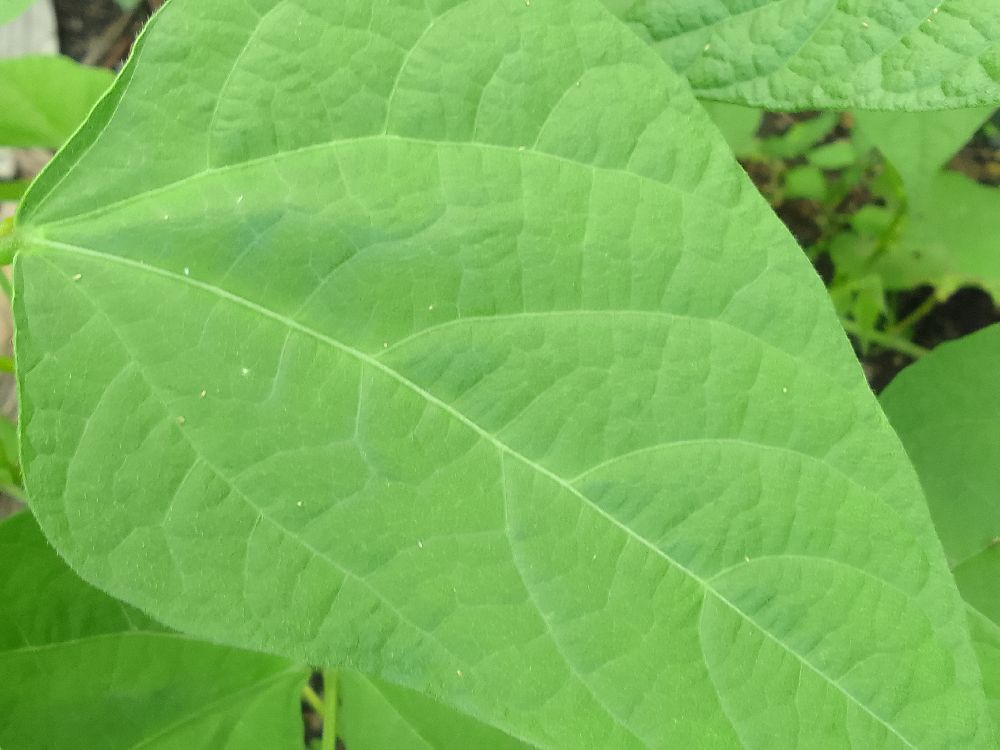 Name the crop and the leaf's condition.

common bean, healthy
